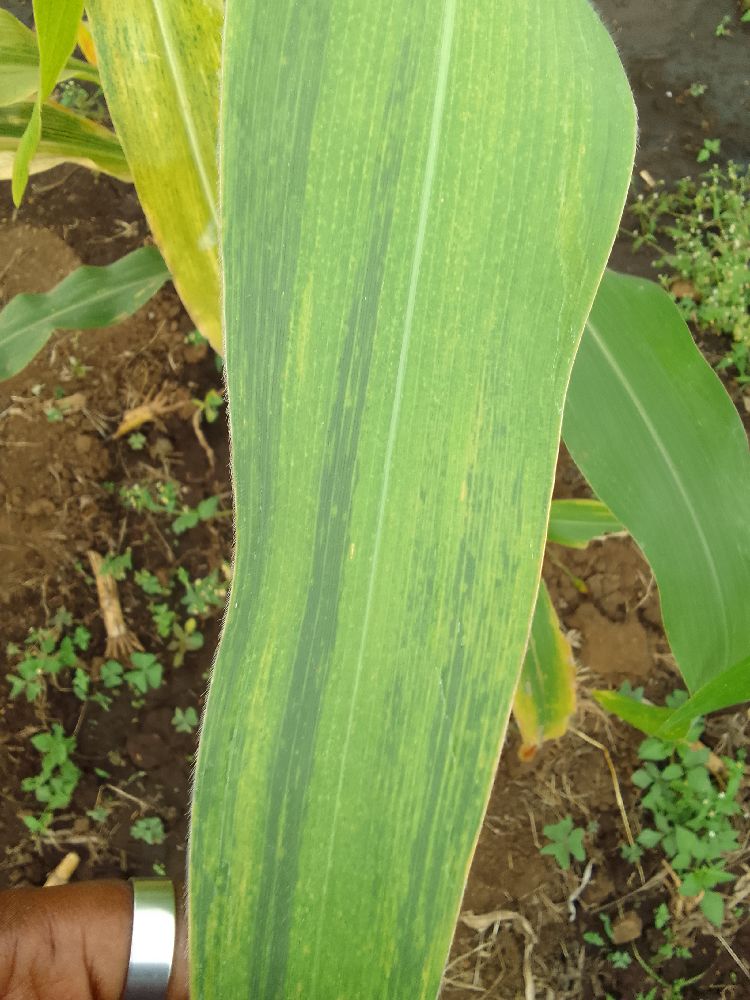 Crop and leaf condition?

maize, maize lethal necrosis
